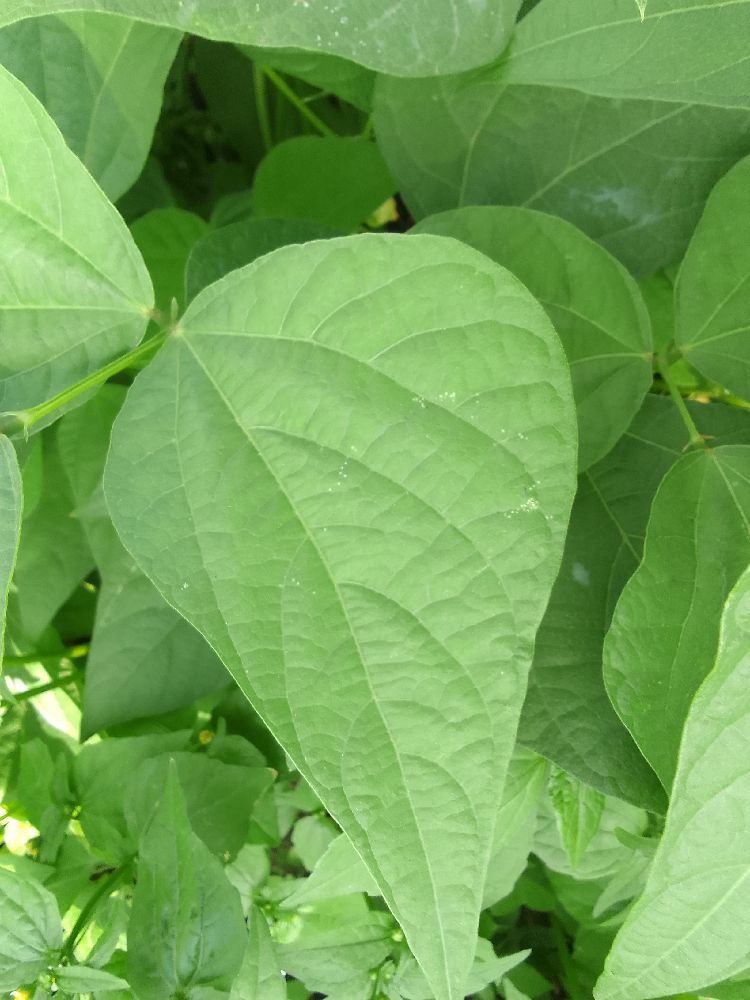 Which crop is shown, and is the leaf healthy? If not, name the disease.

common bean, healthy
